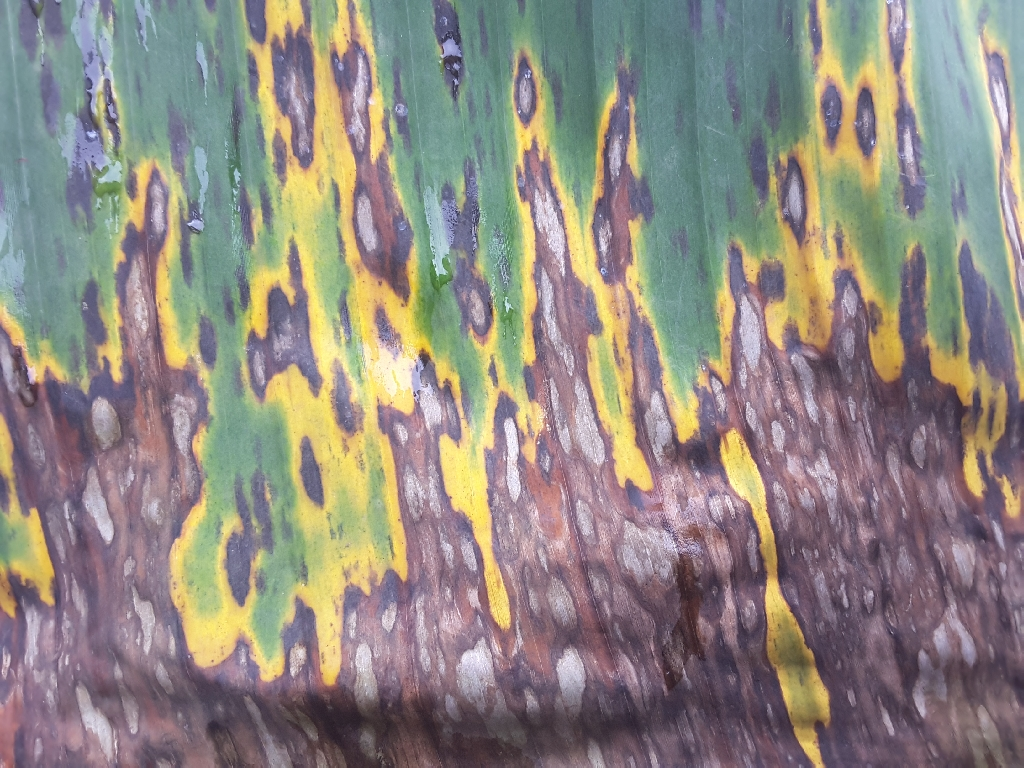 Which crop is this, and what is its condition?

banana, black sigatoka
